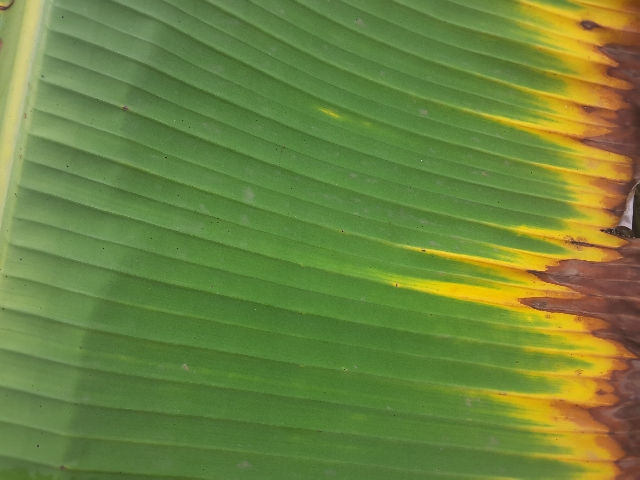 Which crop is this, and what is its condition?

banana, fusarium wilt race 1
